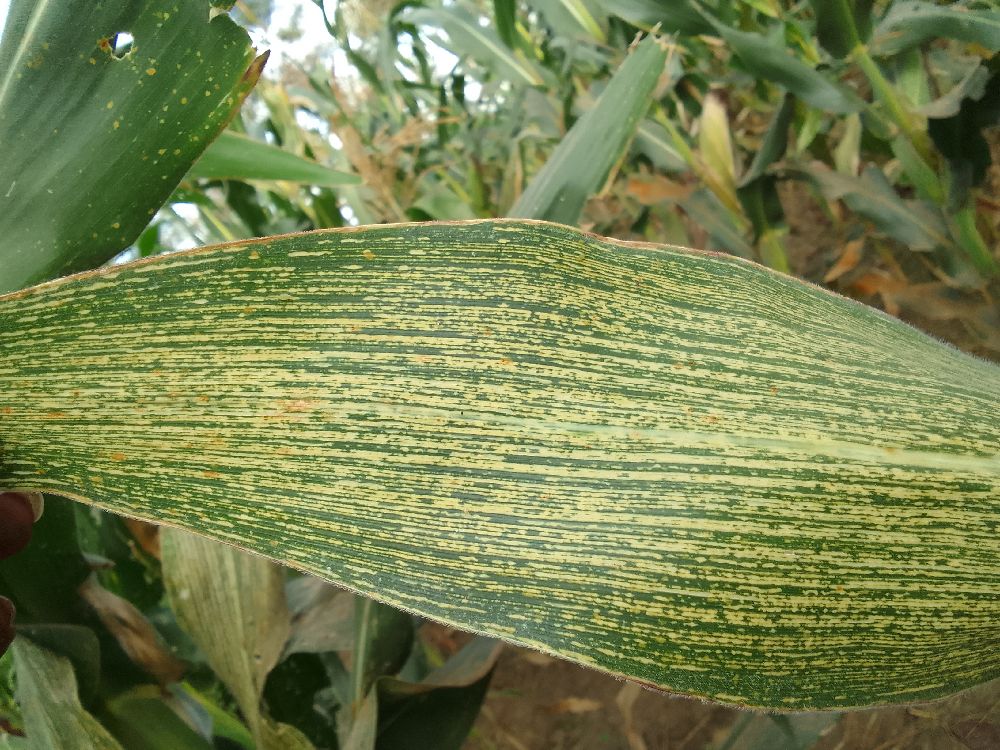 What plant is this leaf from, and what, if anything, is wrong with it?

maize, maize streak virus
